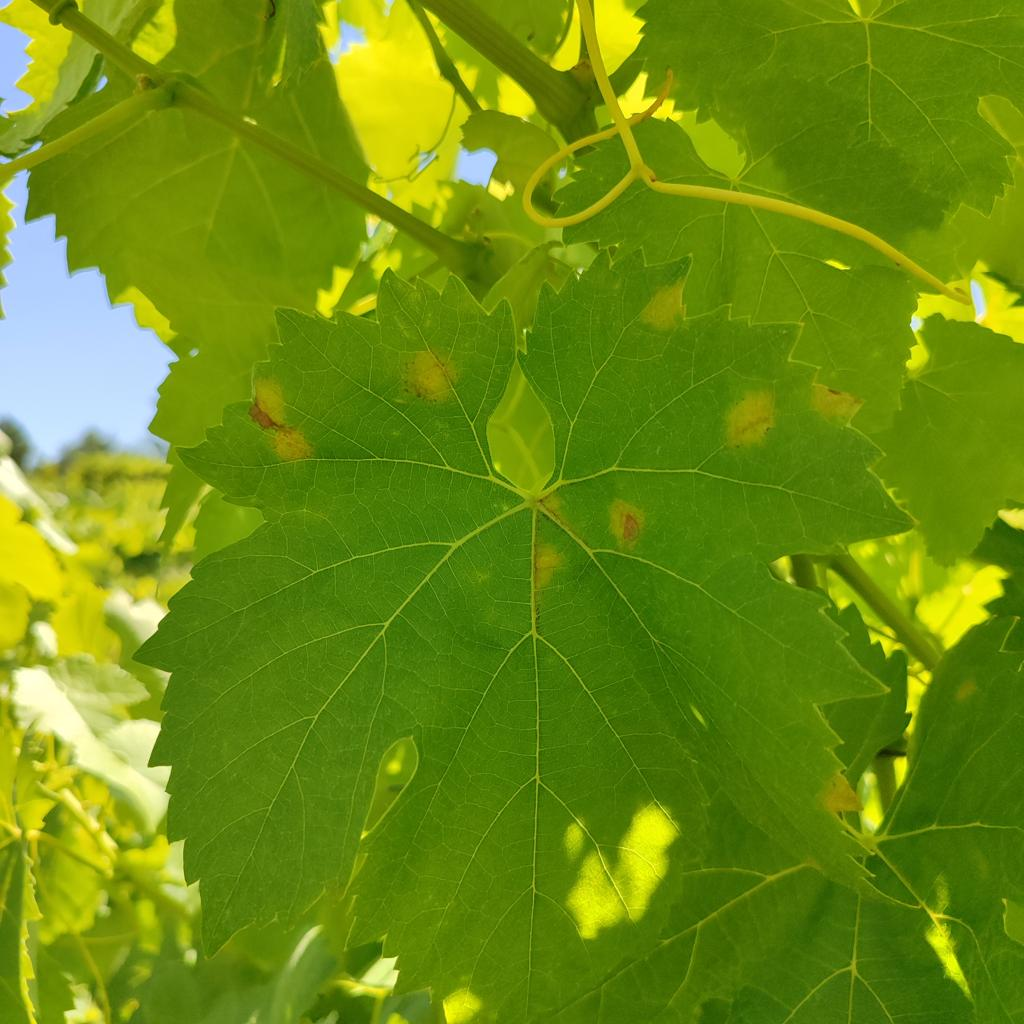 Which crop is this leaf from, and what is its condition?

grapevine, downy mildew
